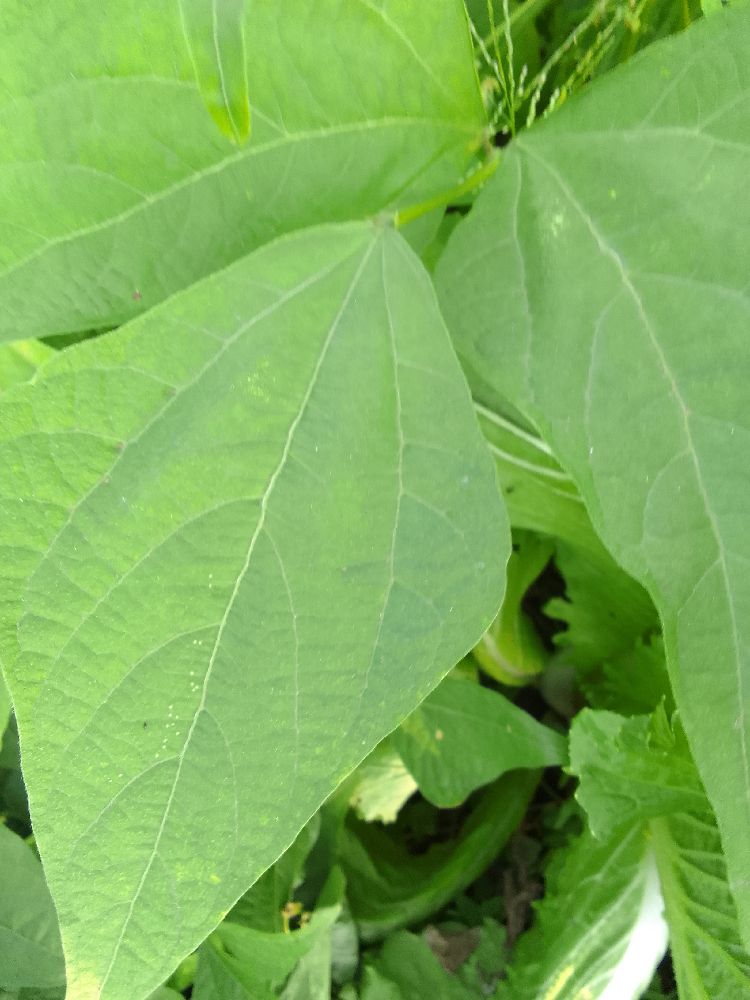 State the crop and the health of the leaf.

common bean, healthy
